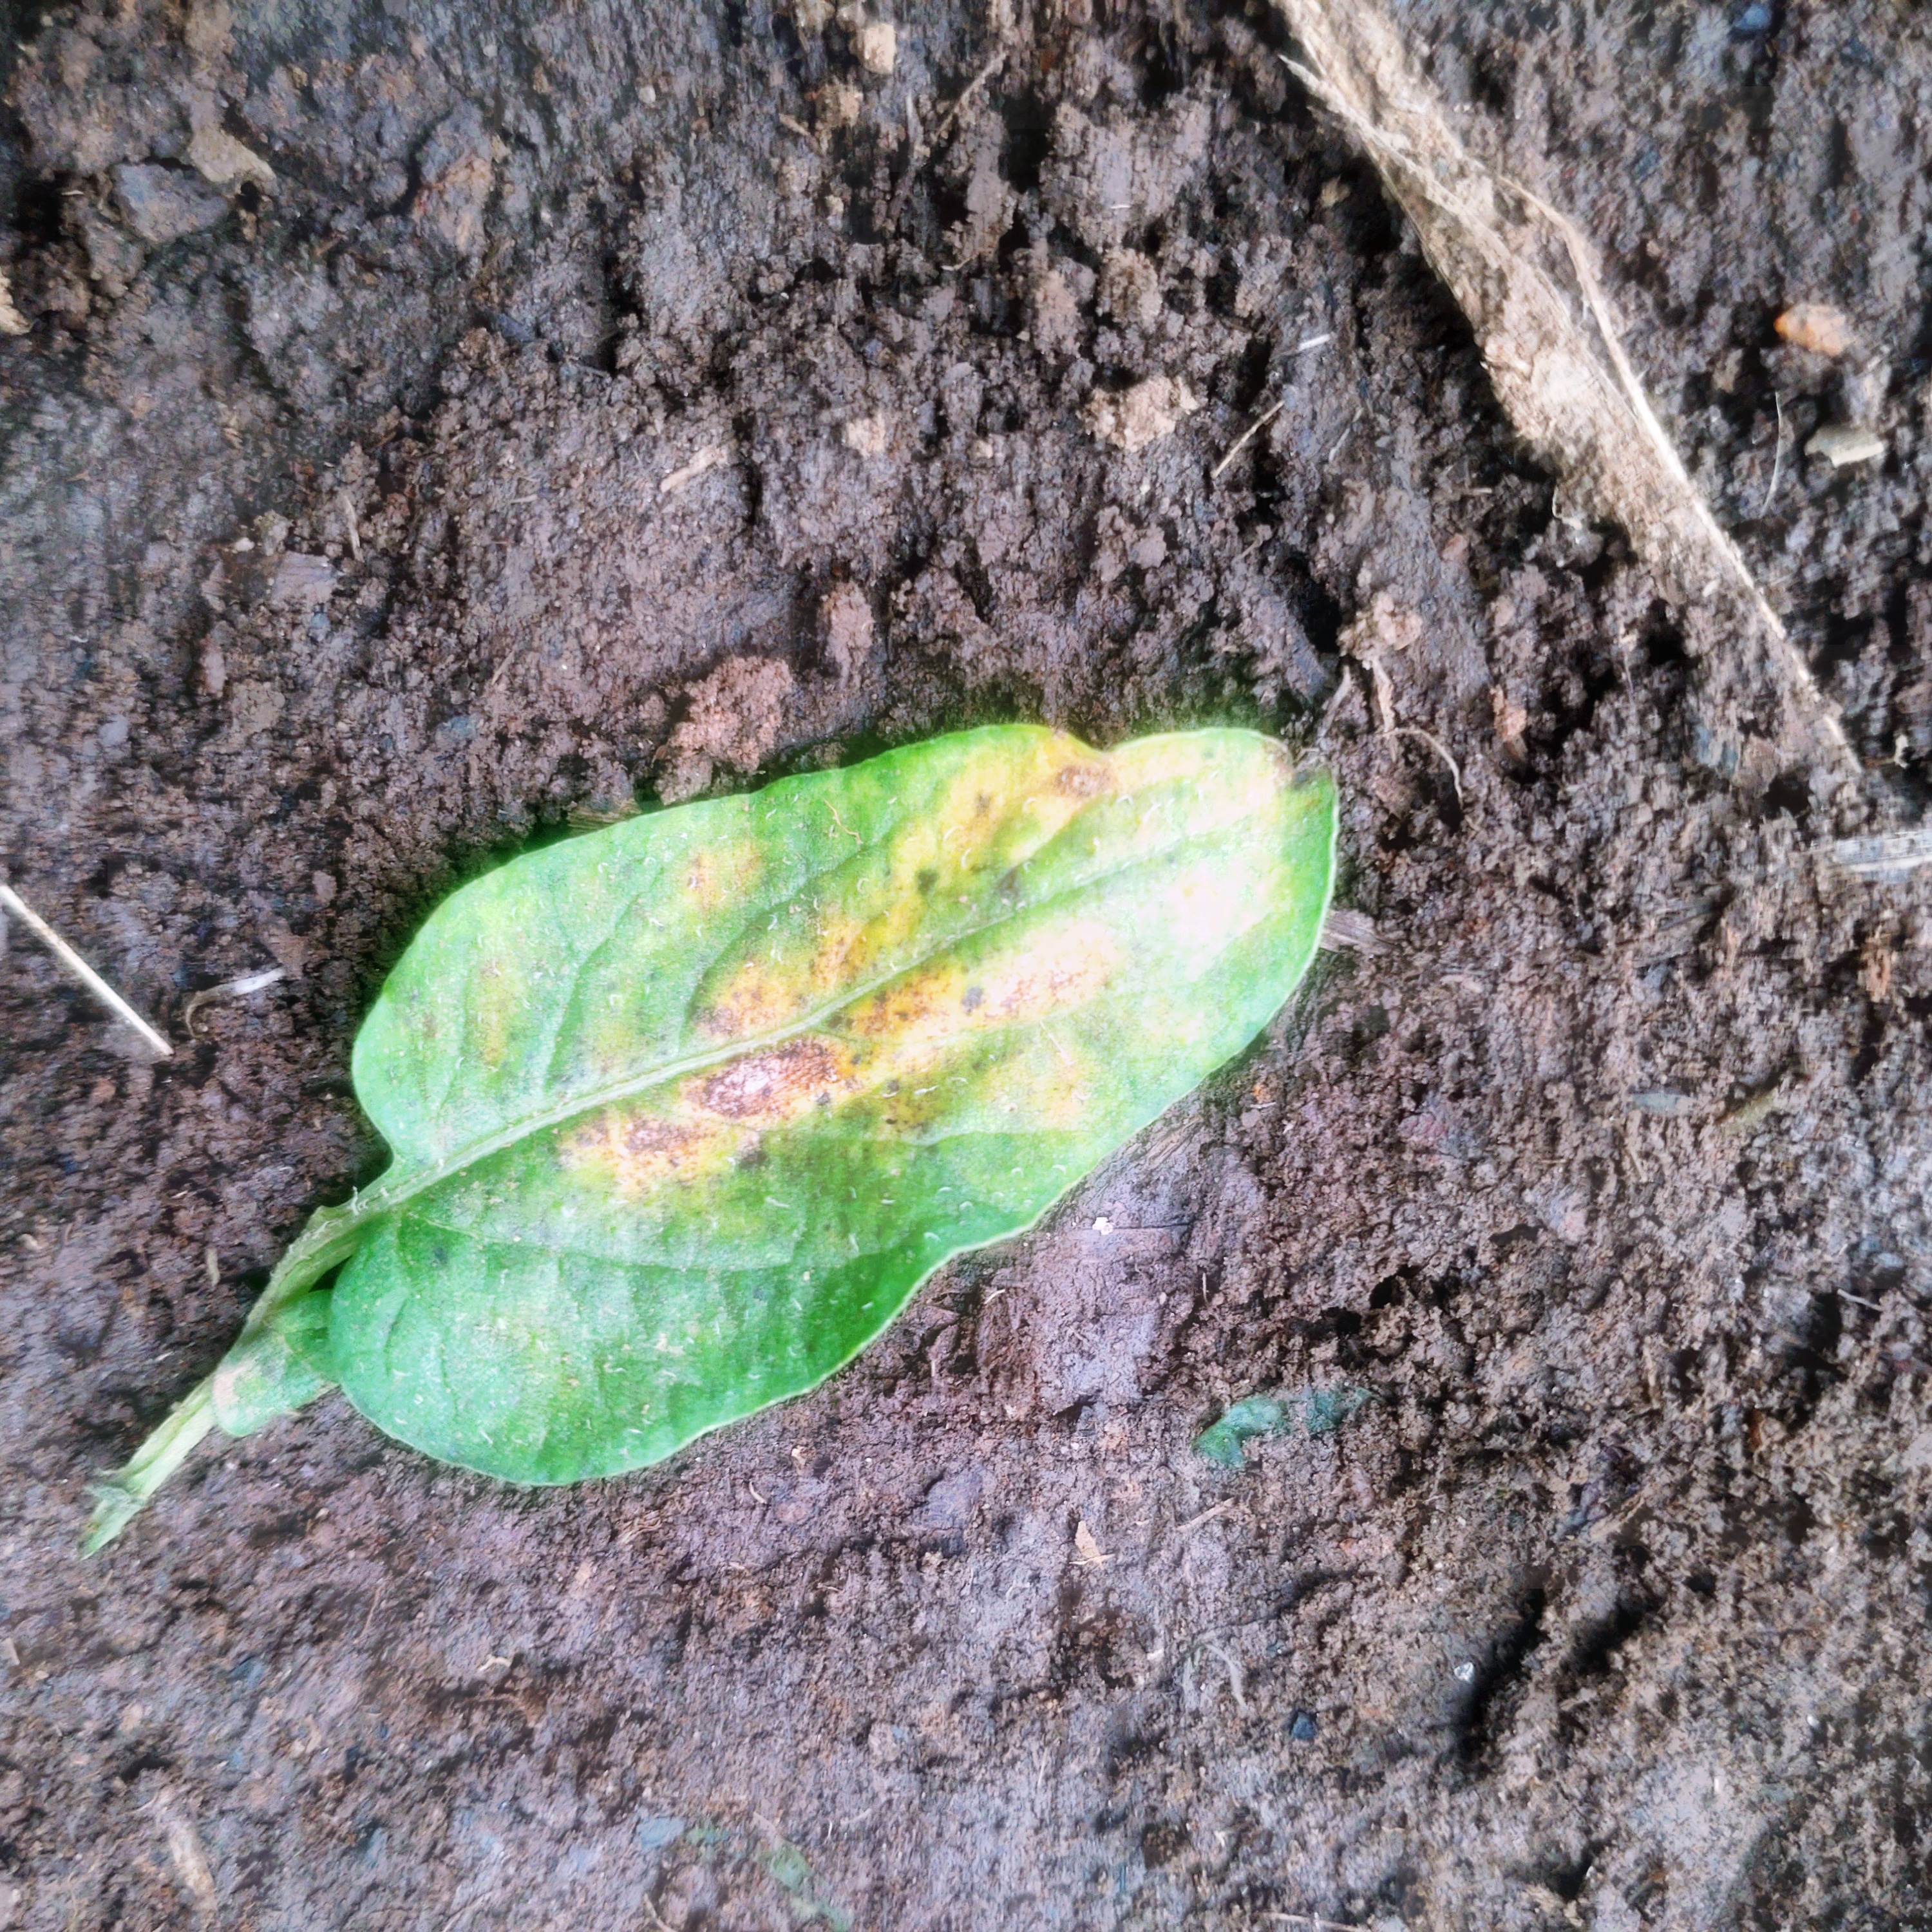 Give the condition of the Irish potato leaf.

late blight
